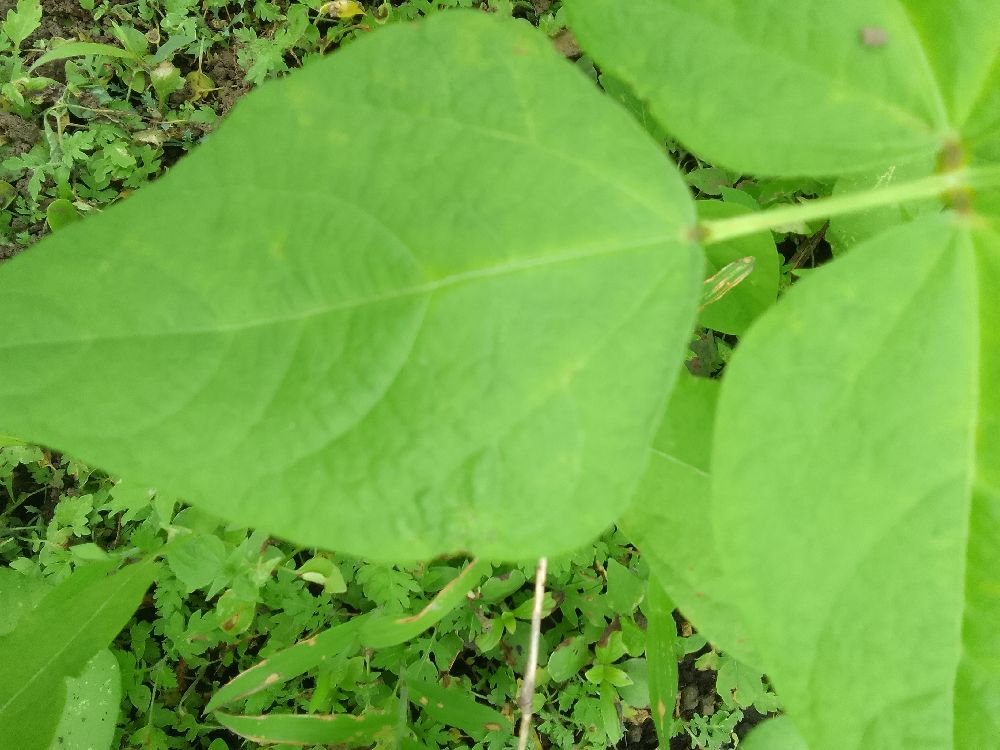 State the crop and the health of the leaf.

common bean, healthy
